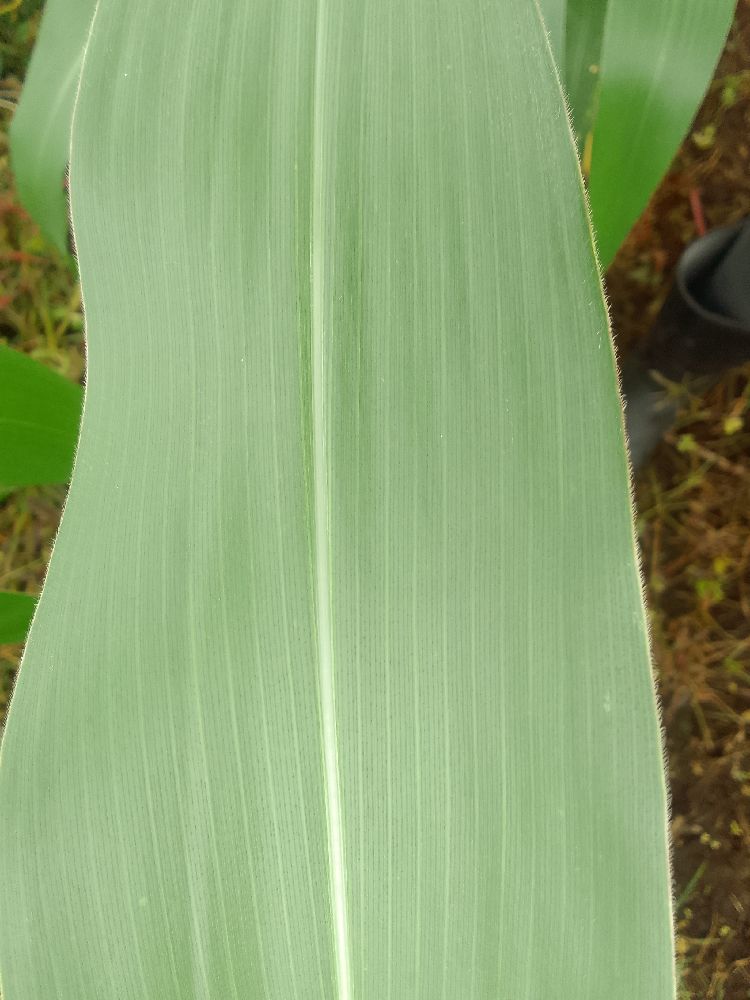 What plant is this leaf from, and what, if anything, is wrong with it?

maize, healthy
